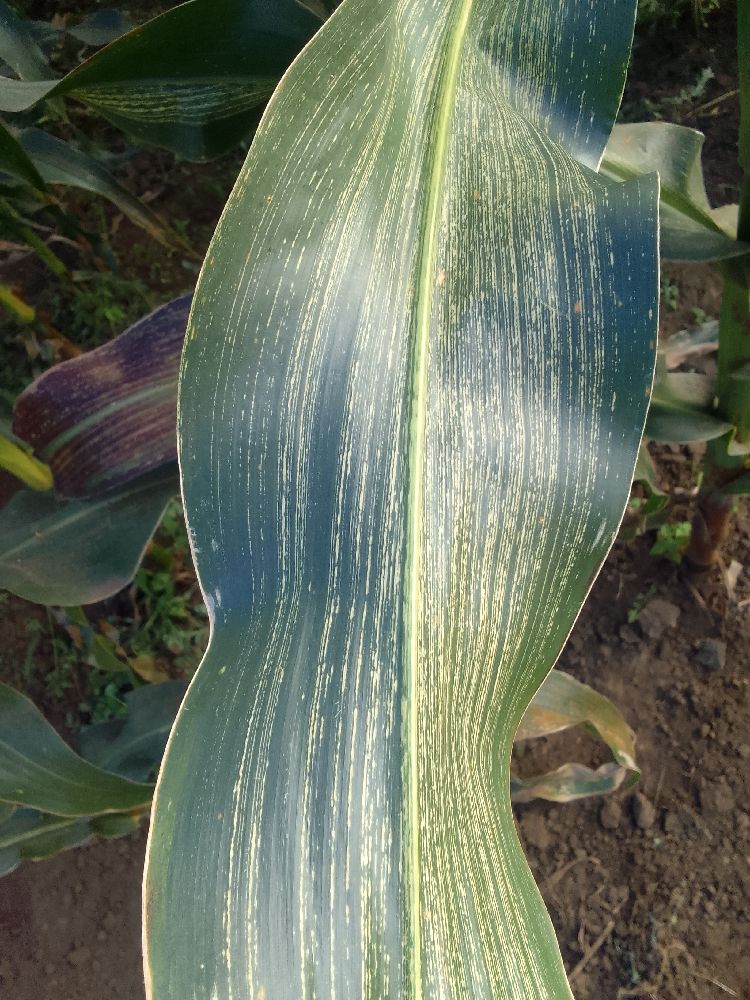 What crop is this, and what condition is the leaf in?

maize, maize streak virus
